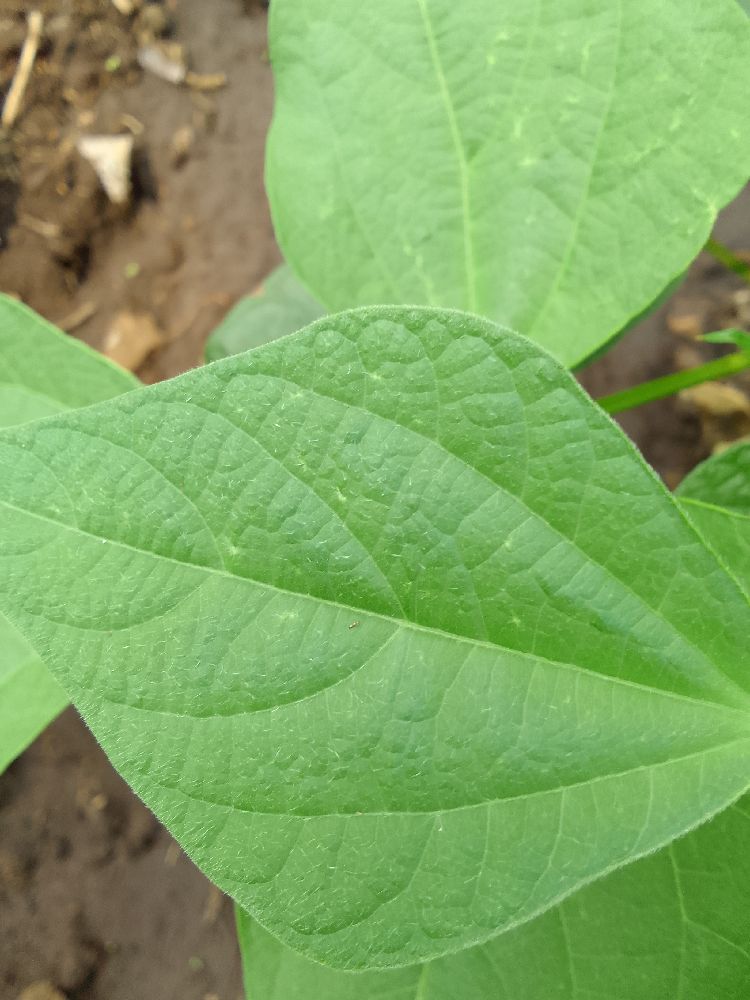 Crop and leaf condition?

common bean, healthy
